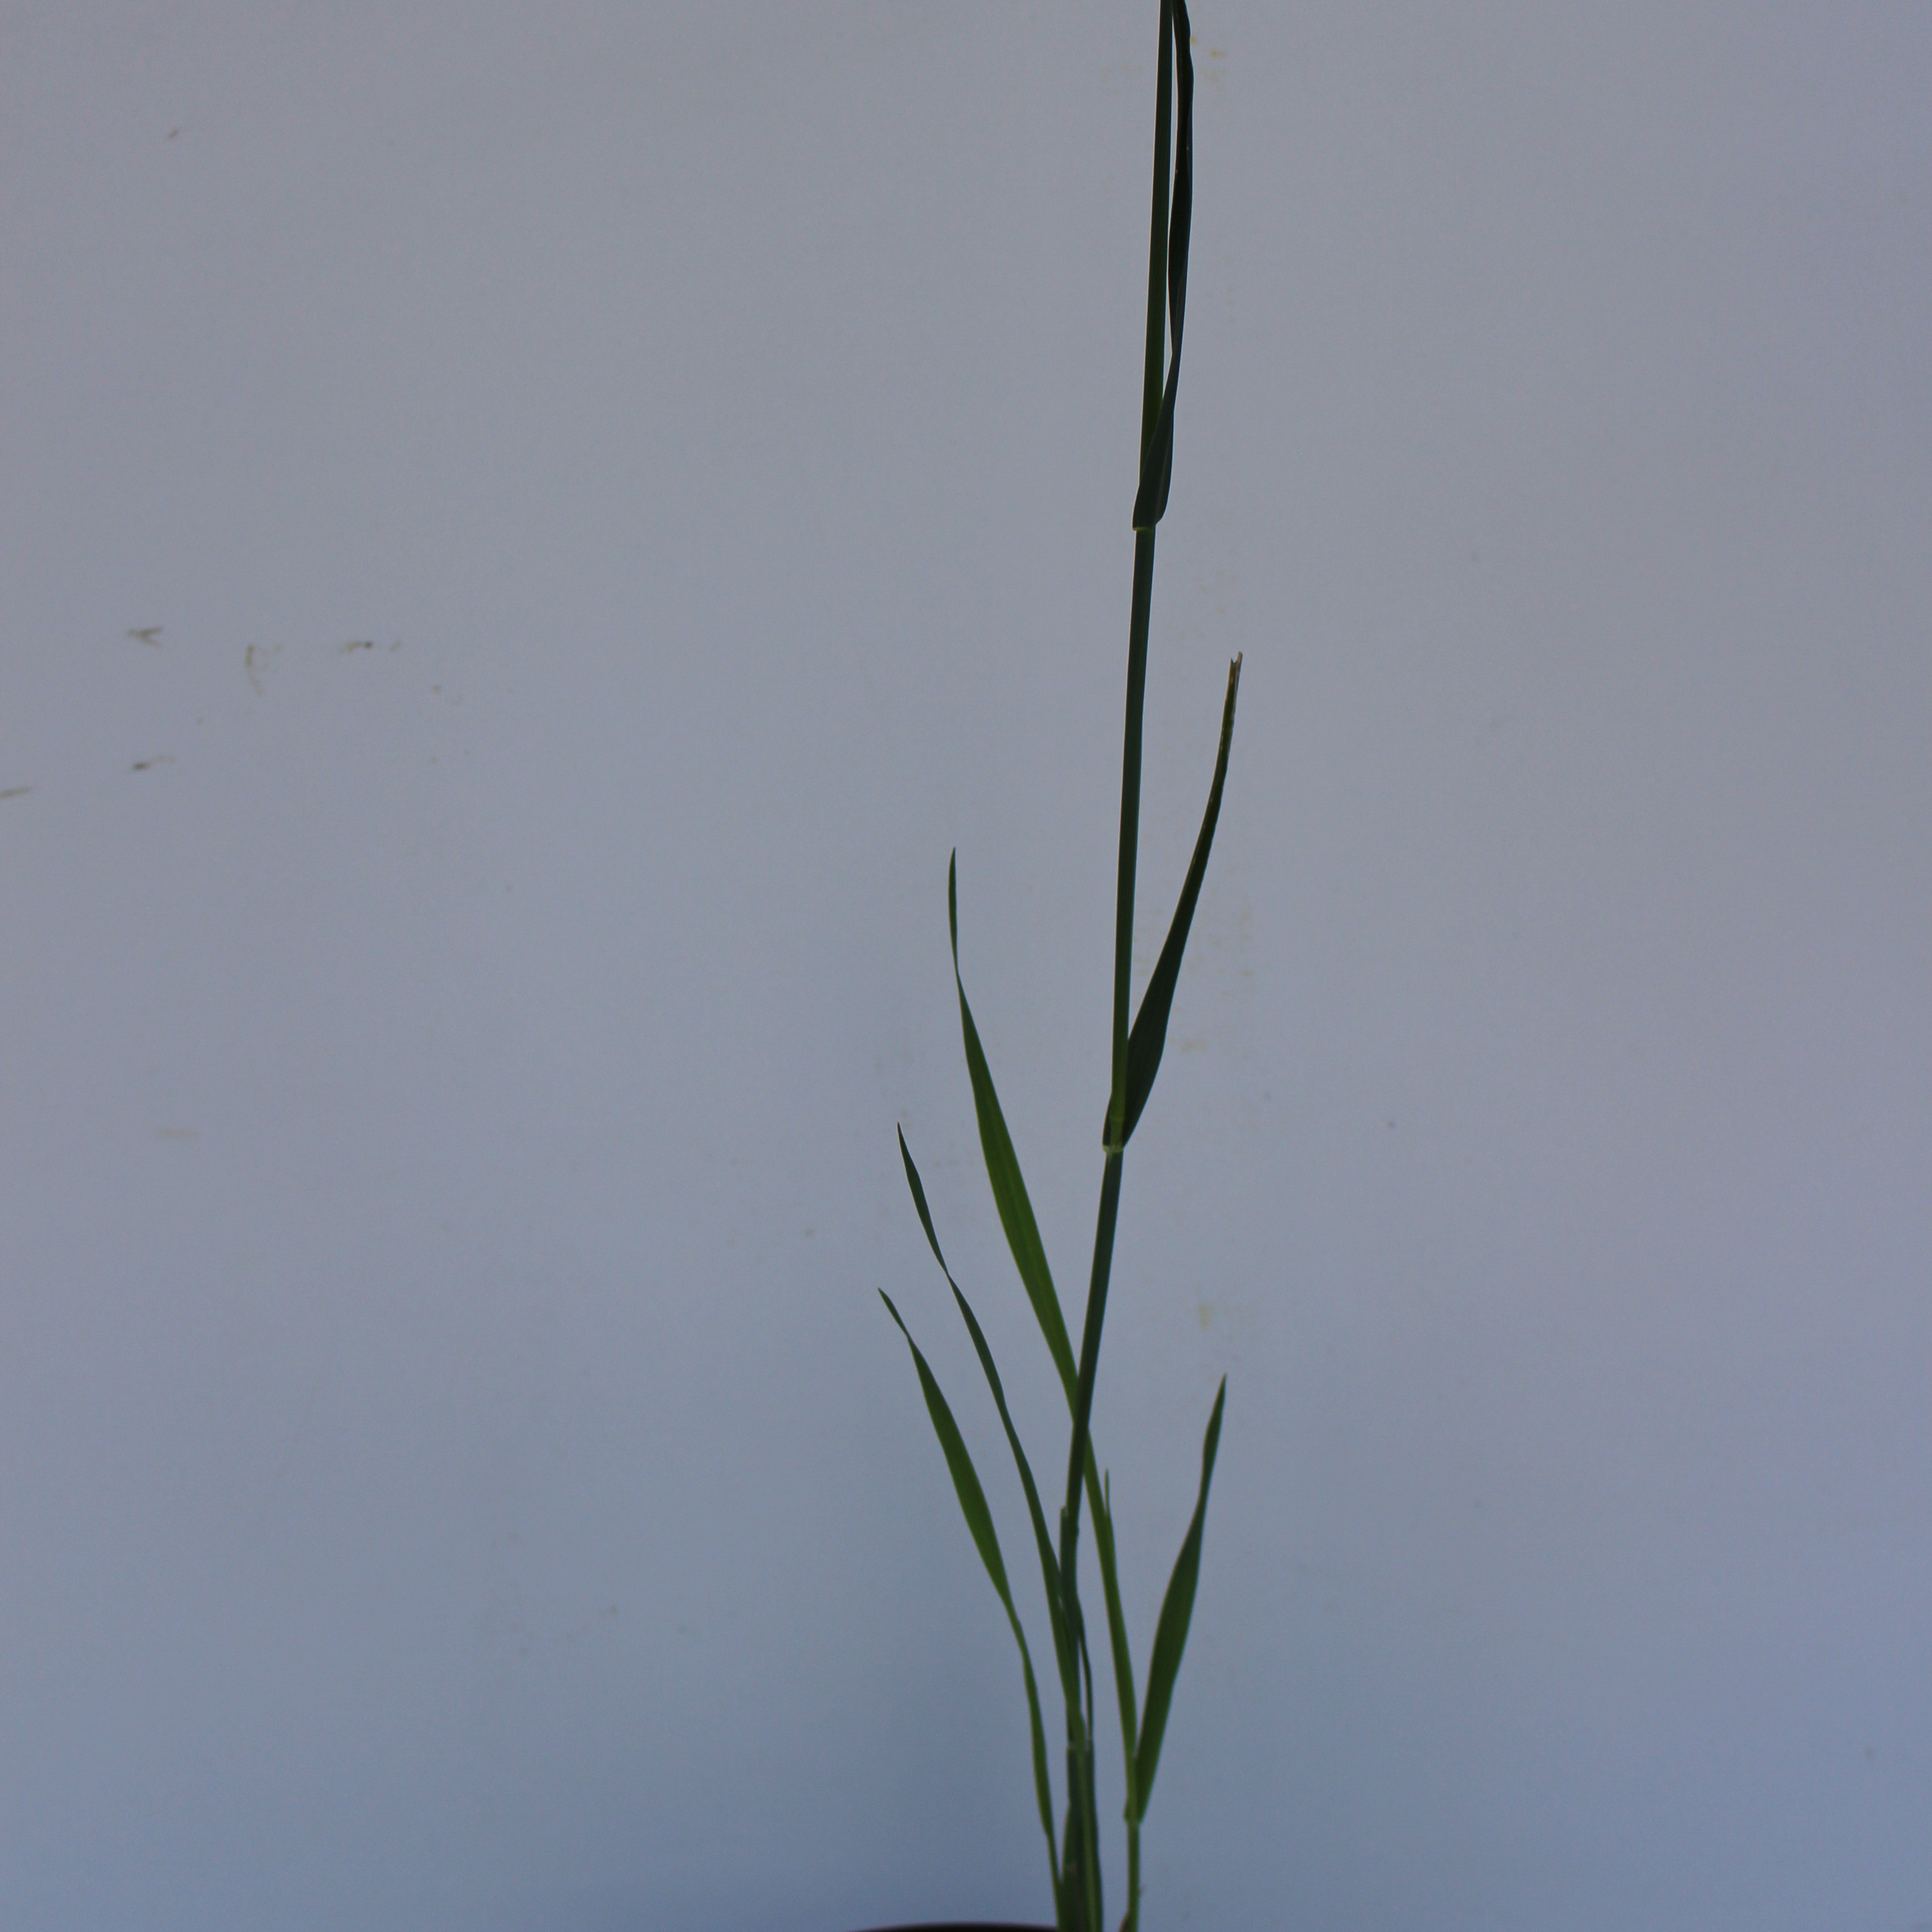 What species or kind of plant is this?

Avena sterilis
